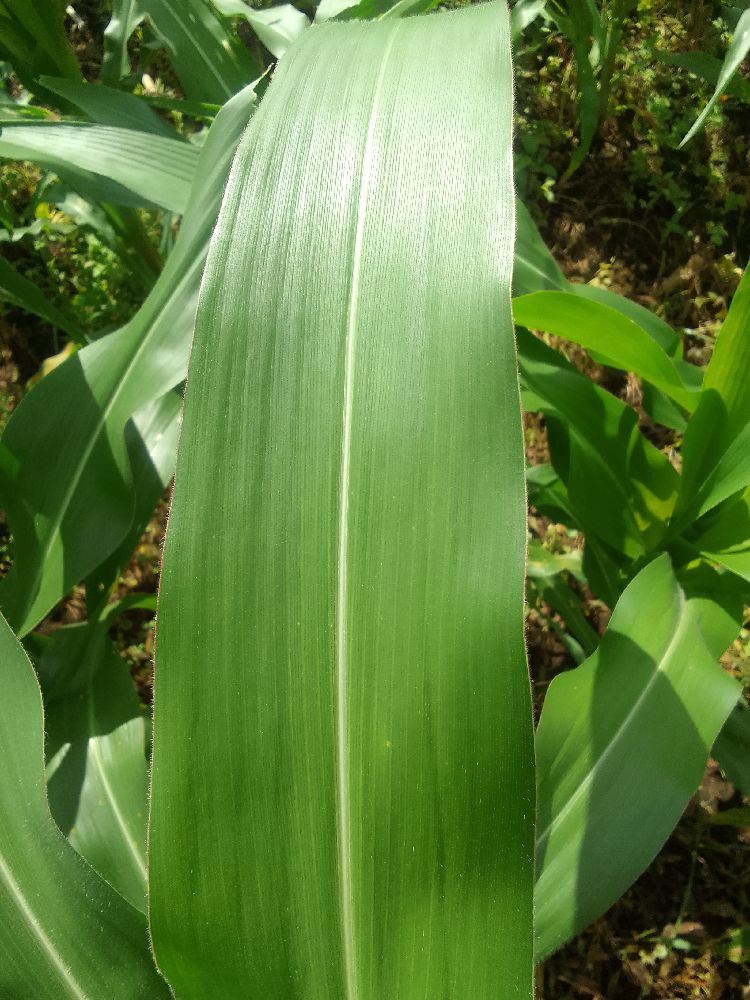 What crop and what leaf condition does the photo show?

maize, healthy
